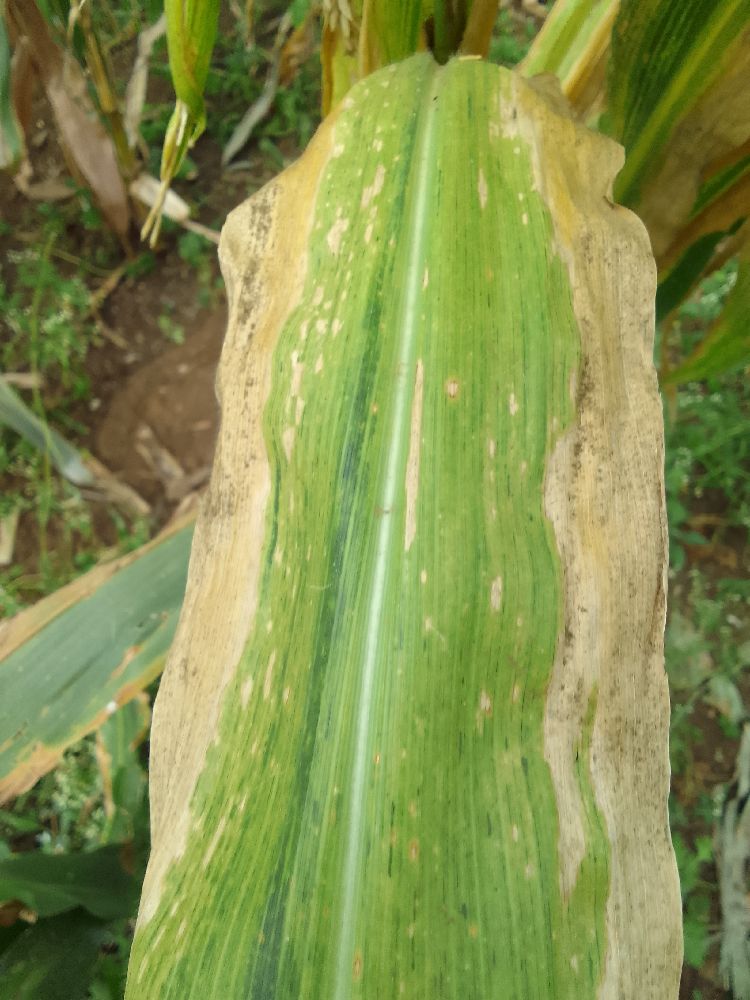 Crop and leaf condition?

maize, maize lethal necrosis
